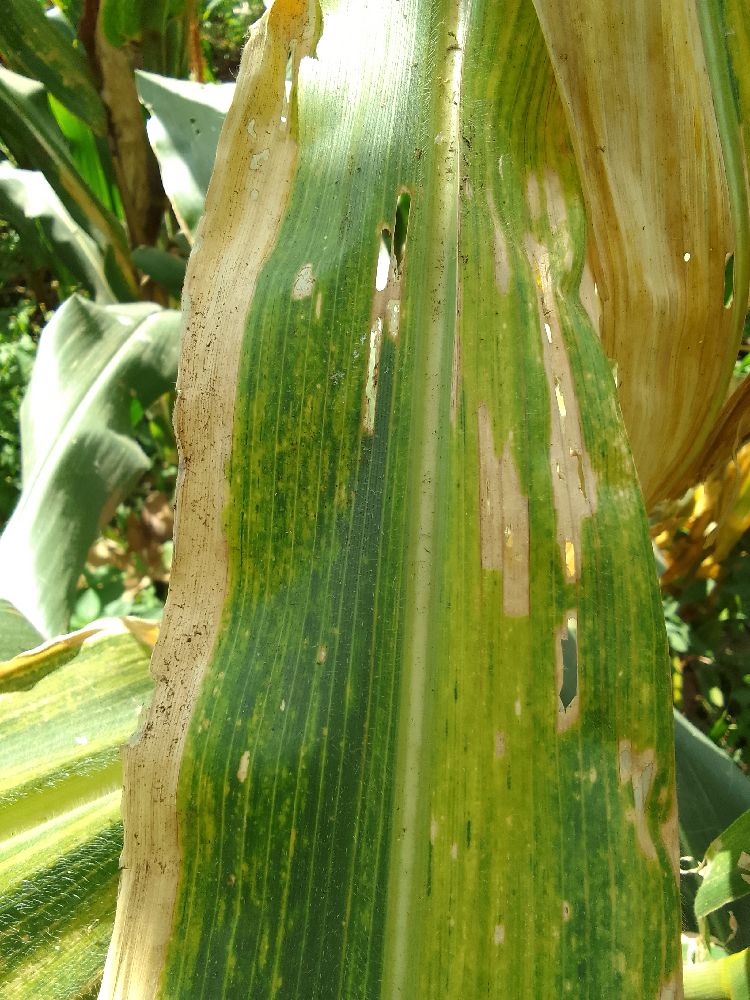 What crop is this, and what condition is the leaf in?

maize, maize lethal necrosis
